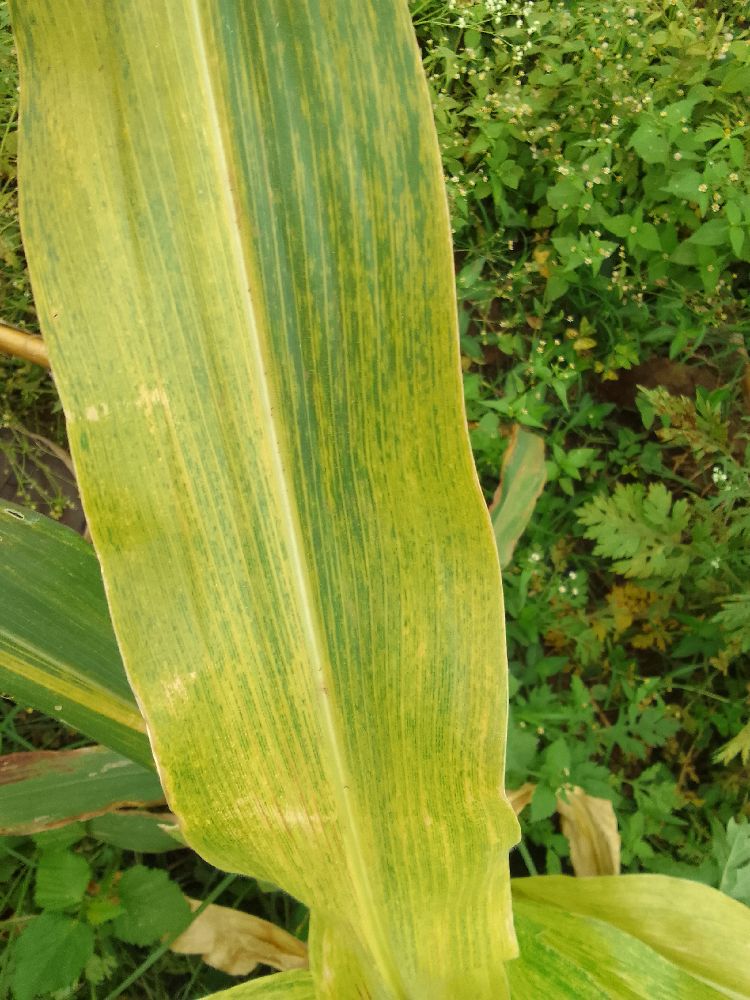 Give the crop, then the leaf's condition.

maize, maize lethal necrosis
